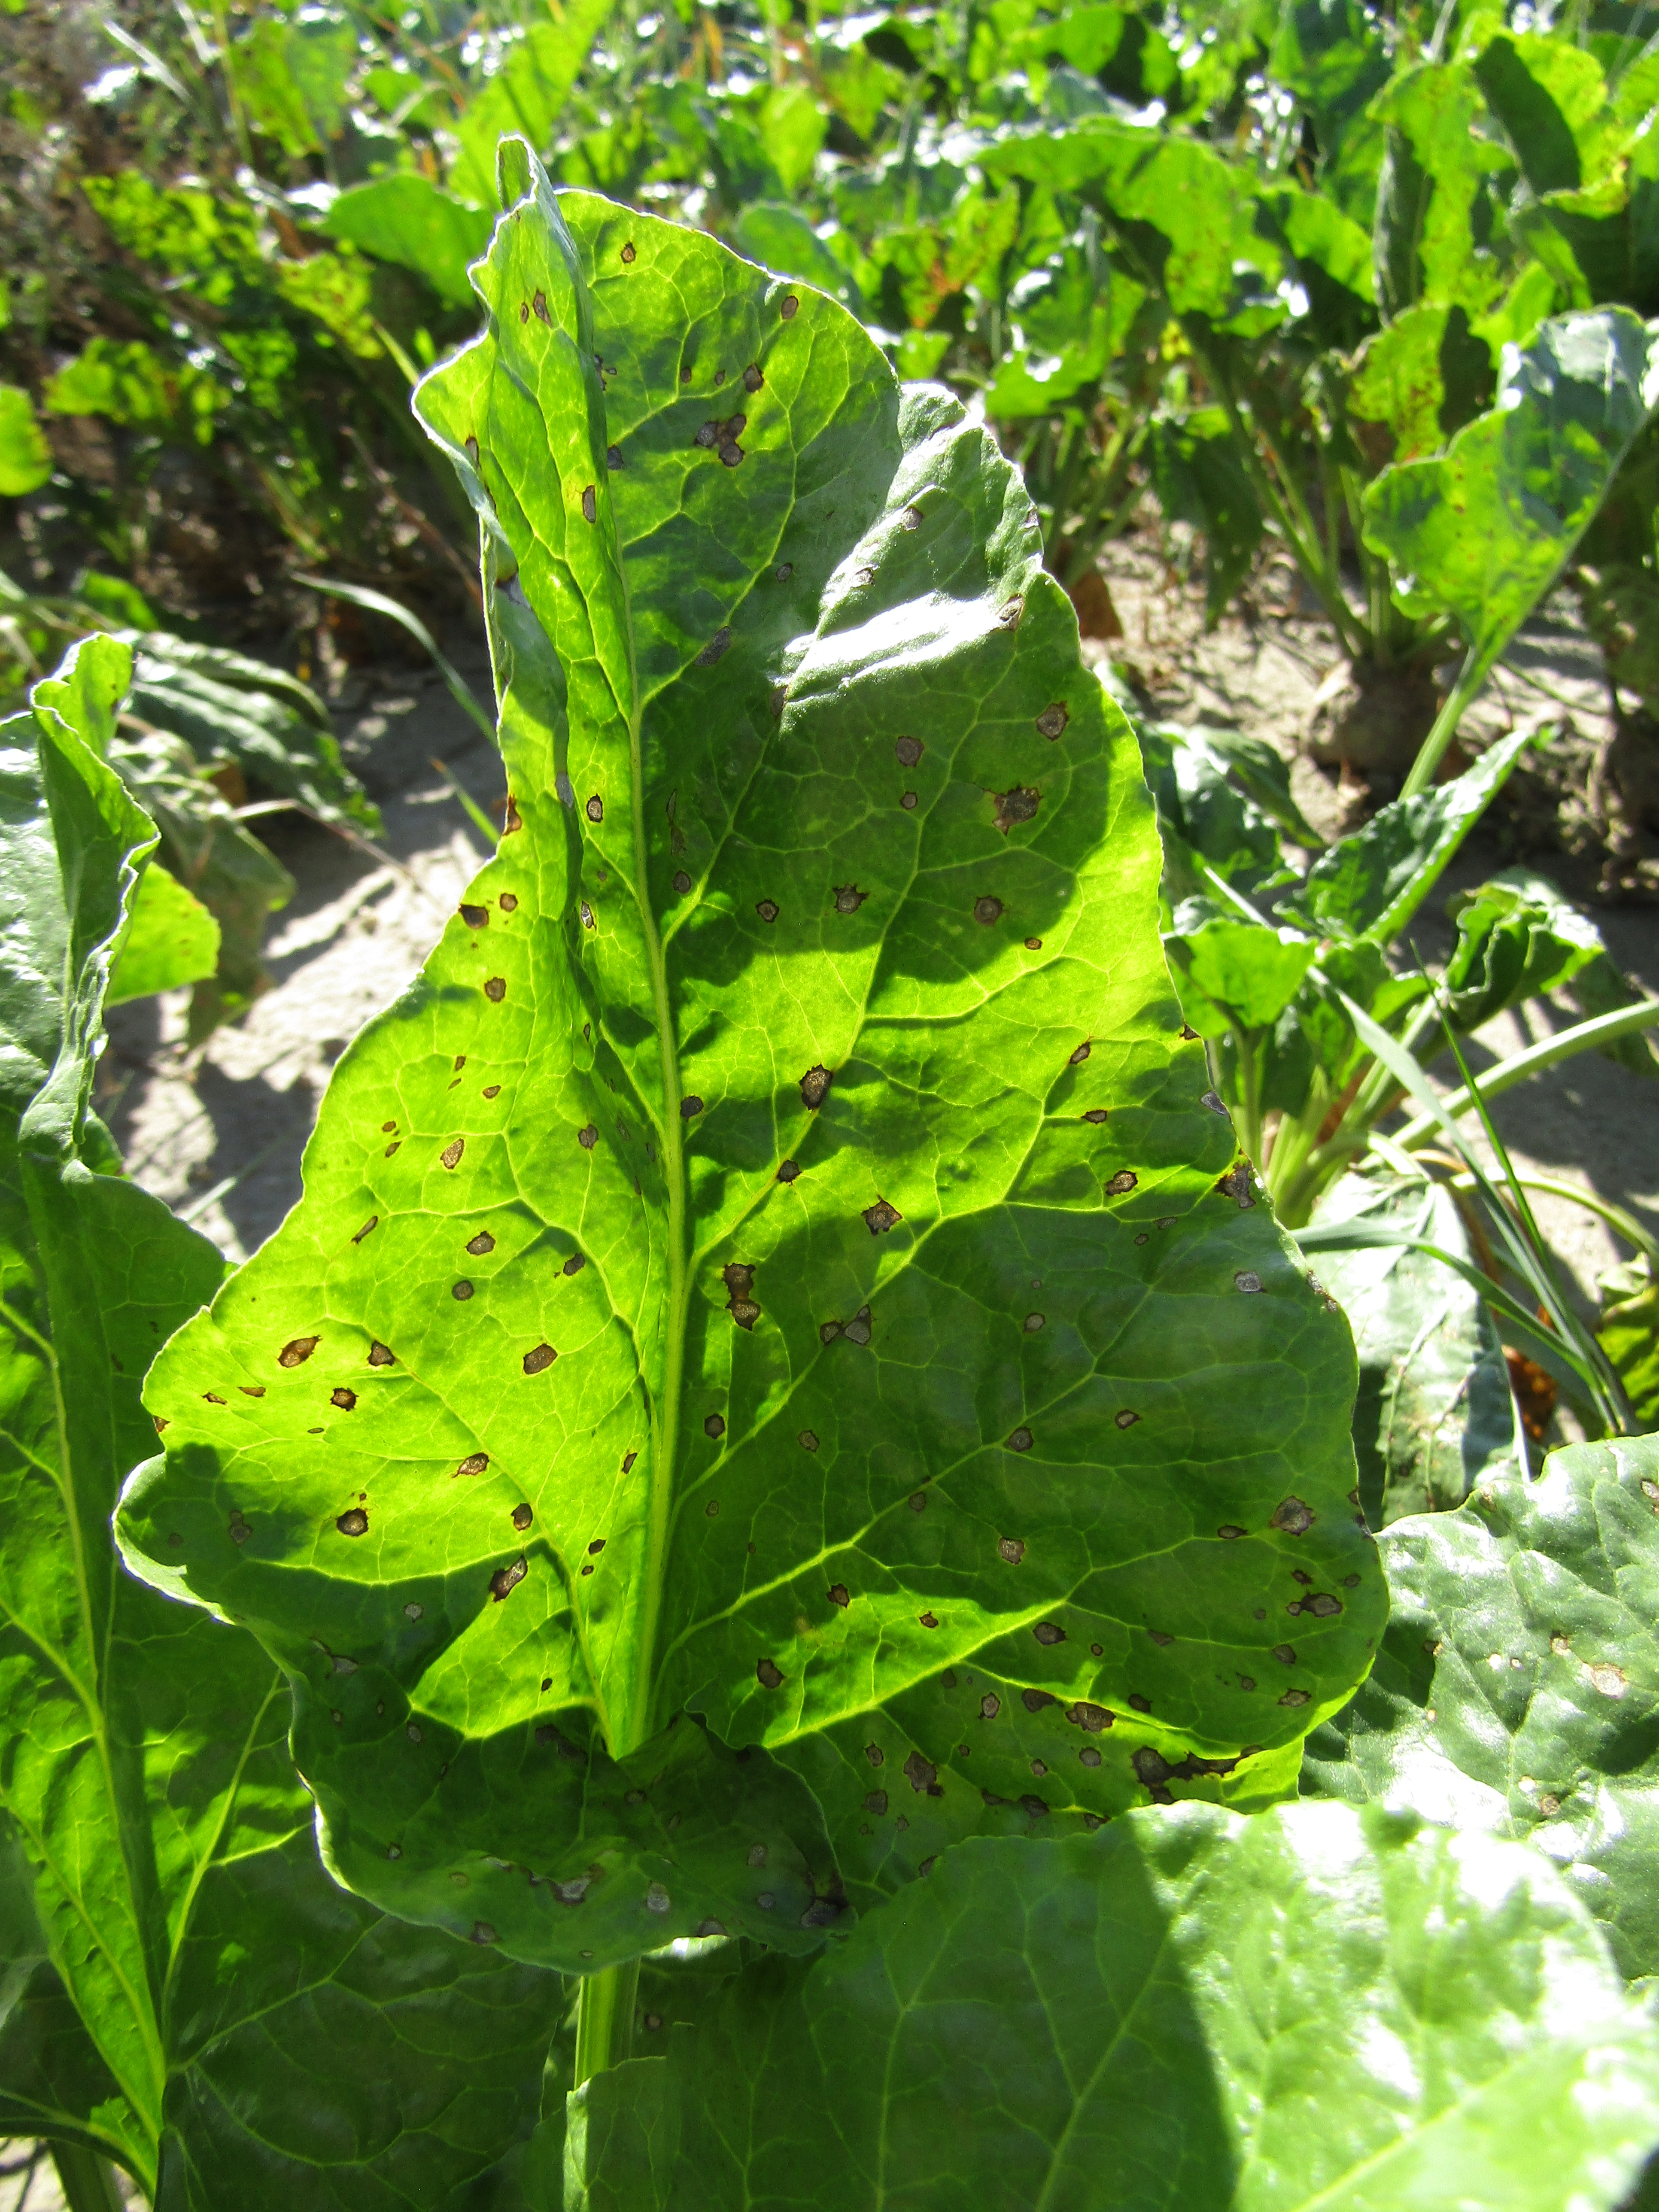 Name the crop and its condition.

beet, cercospora
